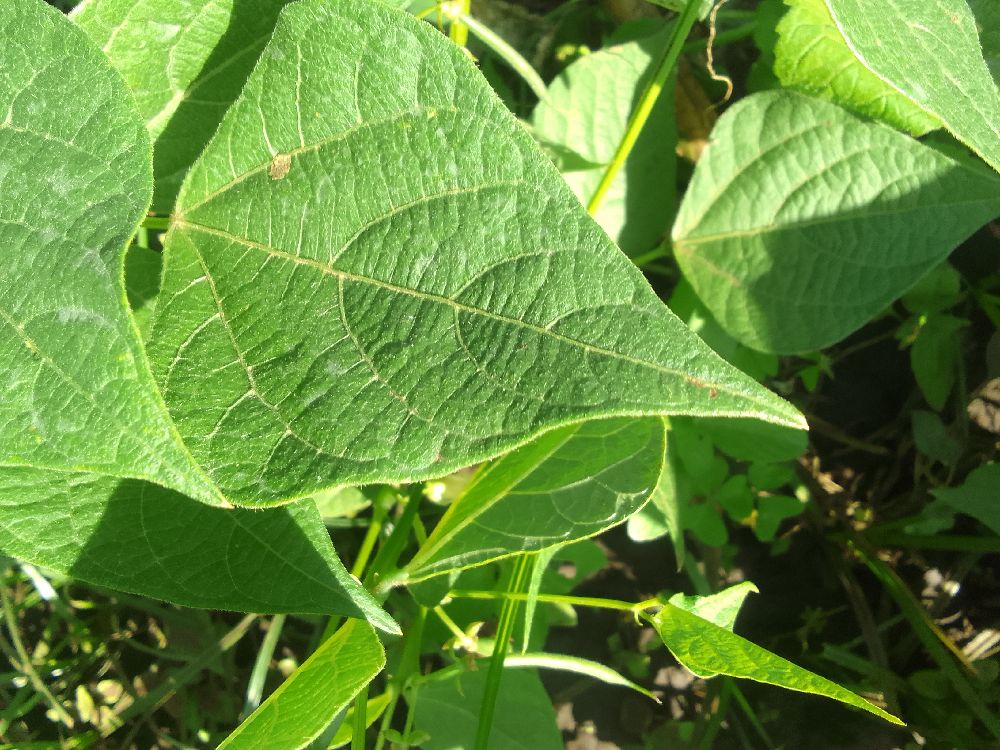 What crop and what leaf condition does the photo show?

common bean, healthy
